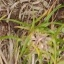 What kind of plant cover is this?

grass
